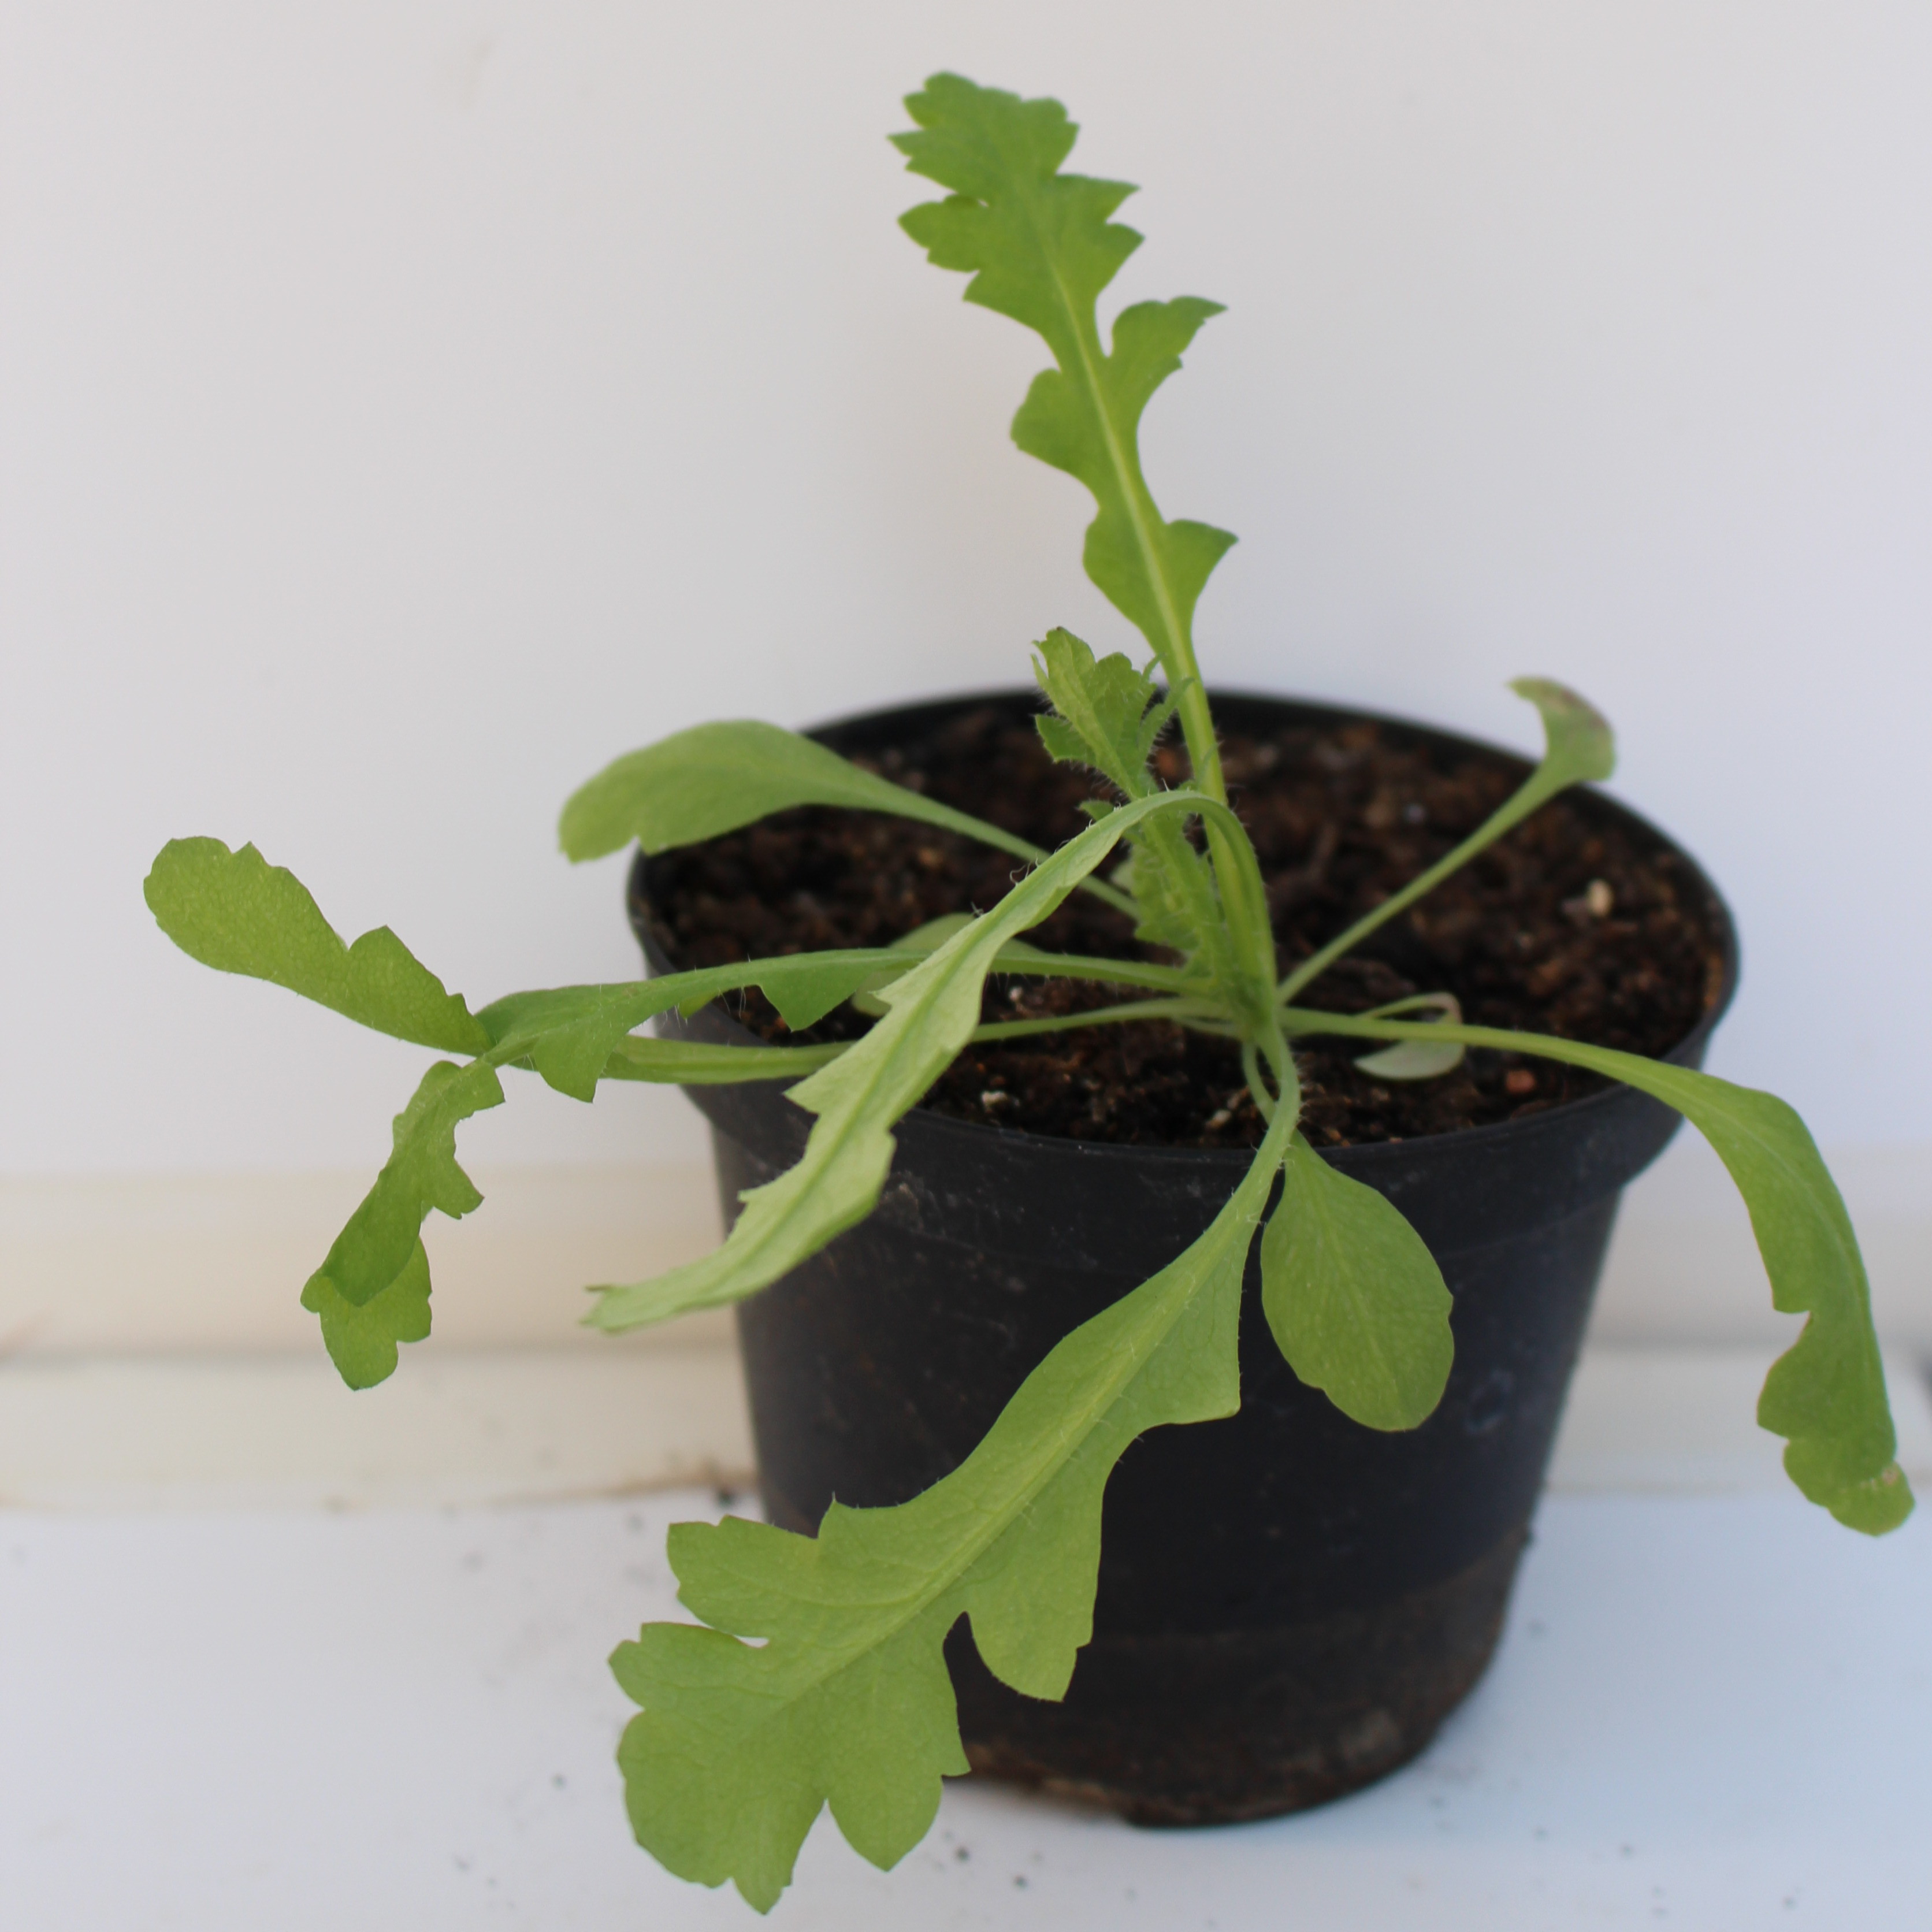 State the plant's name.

Papaver rhoeas
